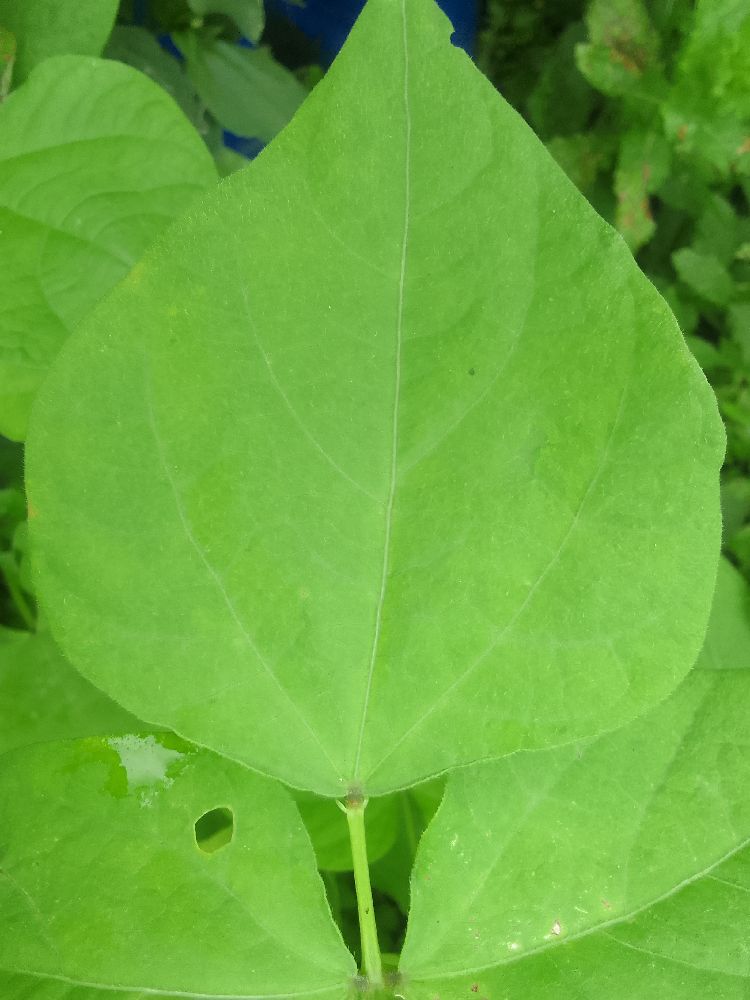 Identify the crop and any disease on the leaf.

common bean, healthy
